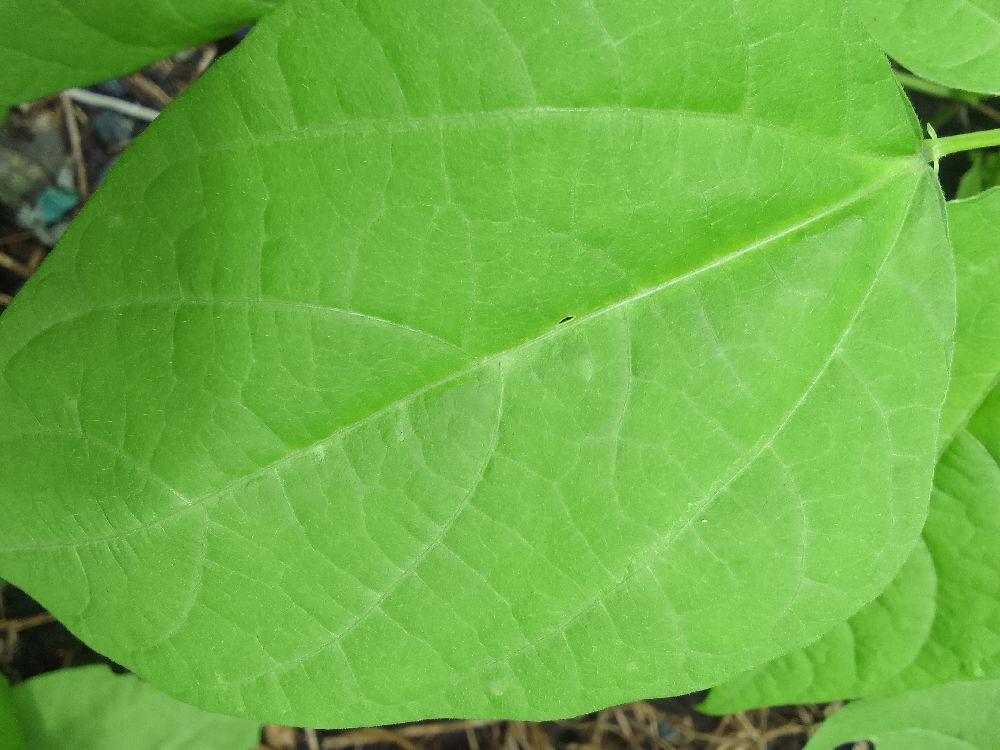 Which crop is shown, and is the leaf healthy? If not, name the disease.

common bean, healthy
